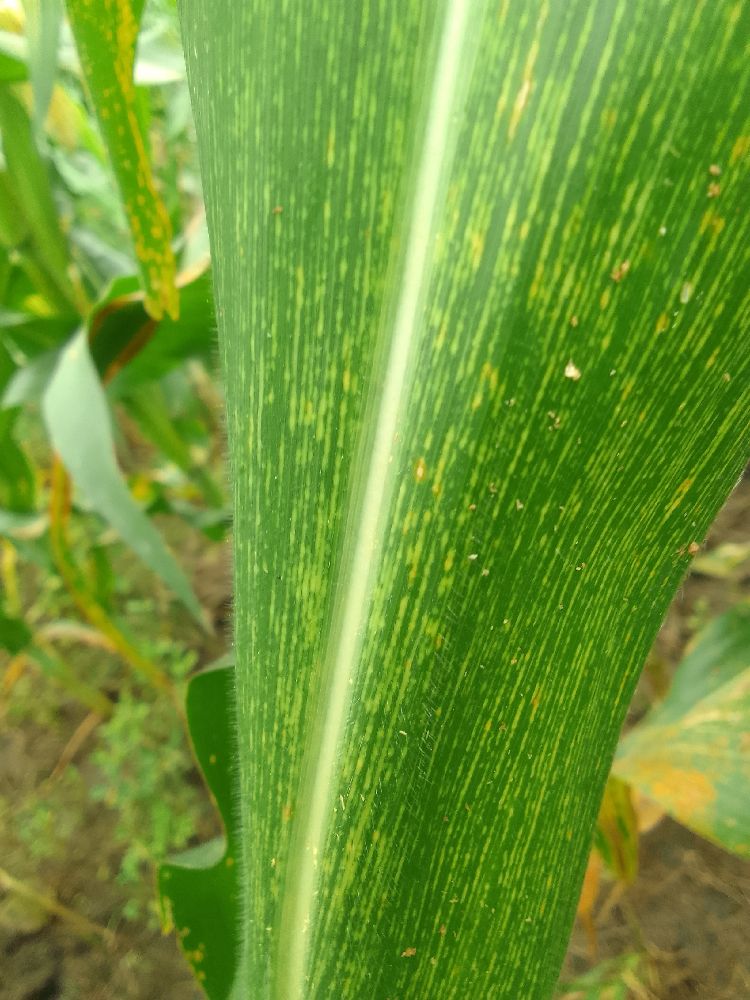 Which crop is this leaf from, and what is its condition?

maize, maize streak virus
